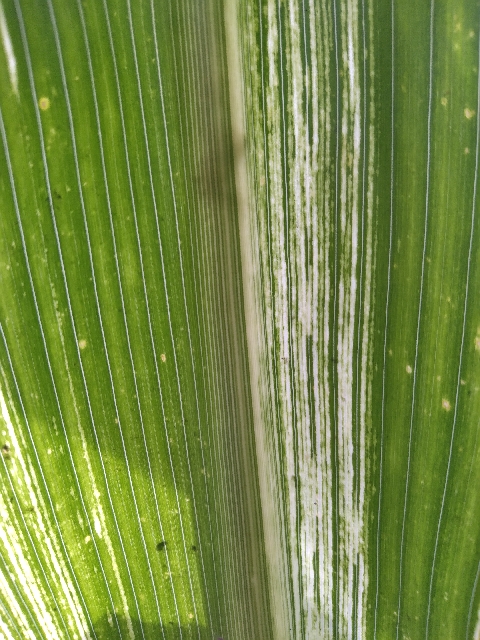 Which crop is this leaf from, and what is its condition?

maize, maize streak virus
